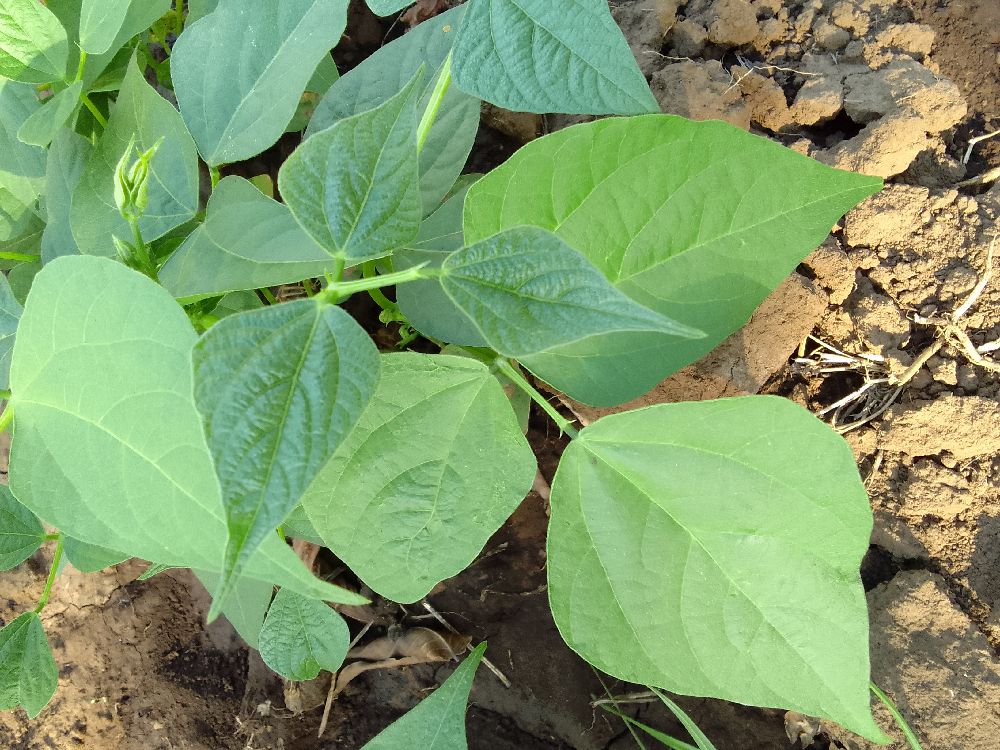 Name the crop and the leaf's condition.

common bean, healthy
